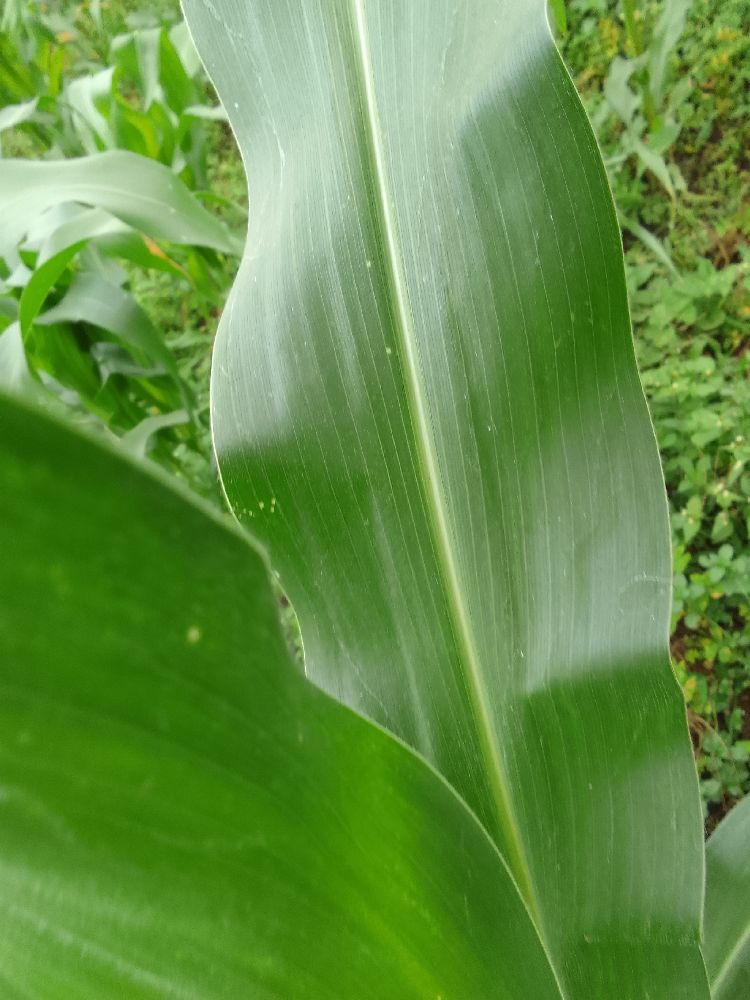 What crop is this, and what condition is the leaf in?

maize, healthy
